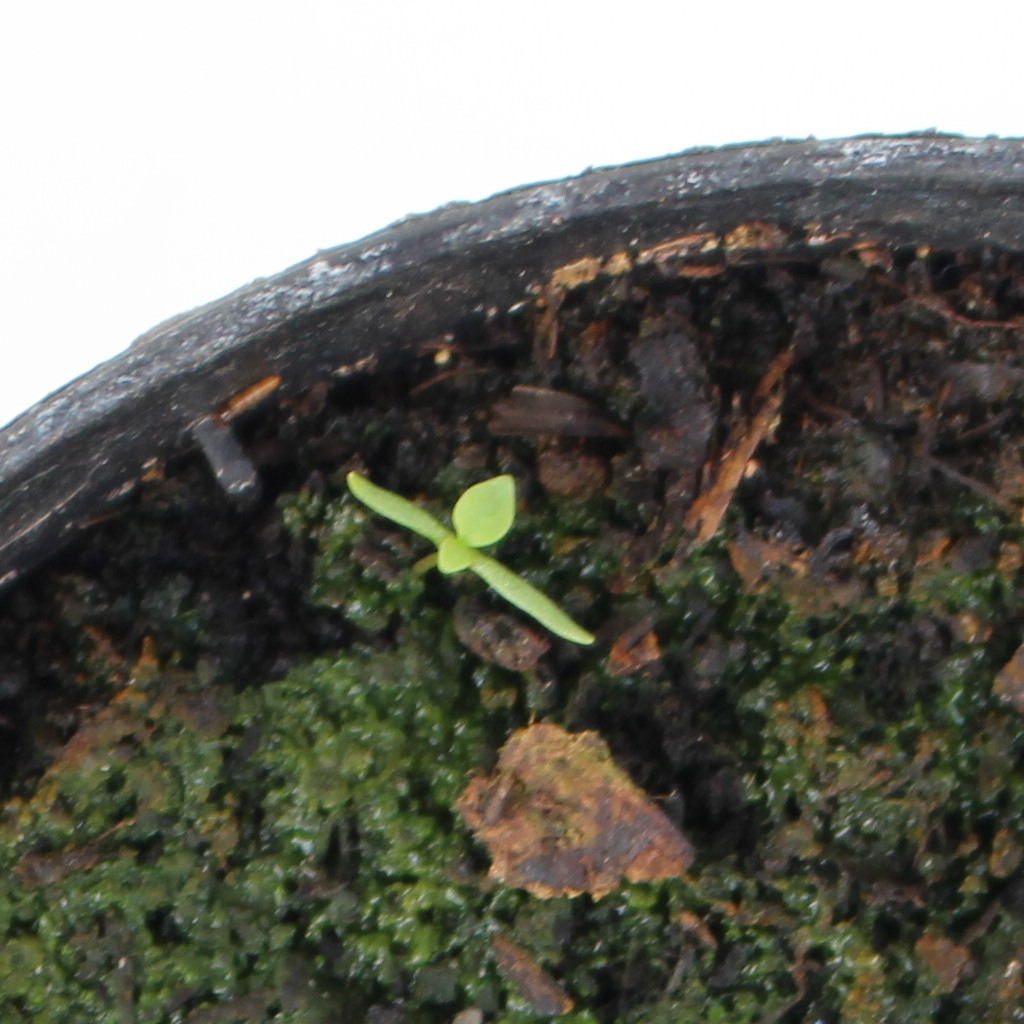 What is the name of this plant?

Papaver rhoeas
